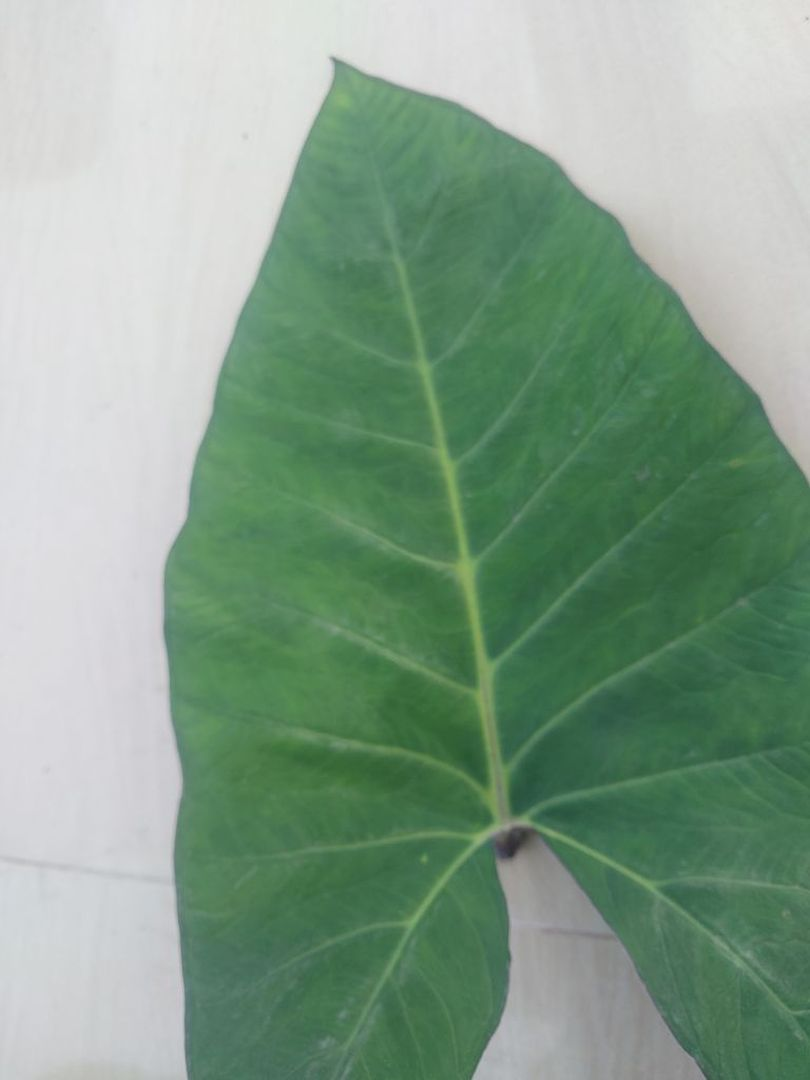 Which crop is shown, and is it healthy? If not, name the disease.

taro, healthy
